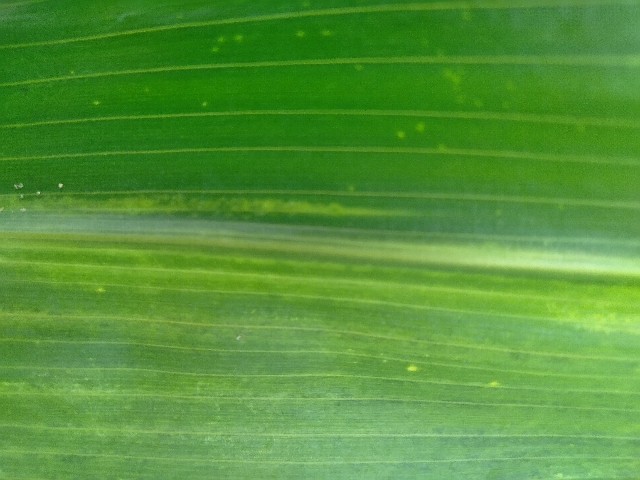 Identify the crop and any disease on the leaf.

maize, maize lethal necrosis
